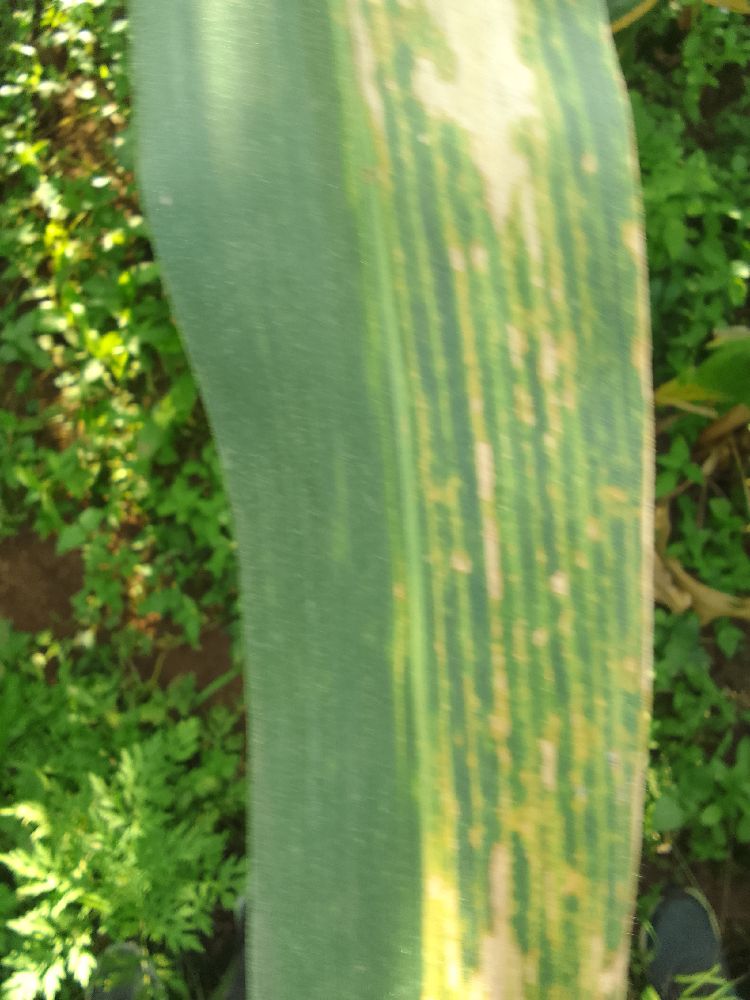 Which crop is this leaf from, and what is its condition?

maize, maize lethal necrosis
